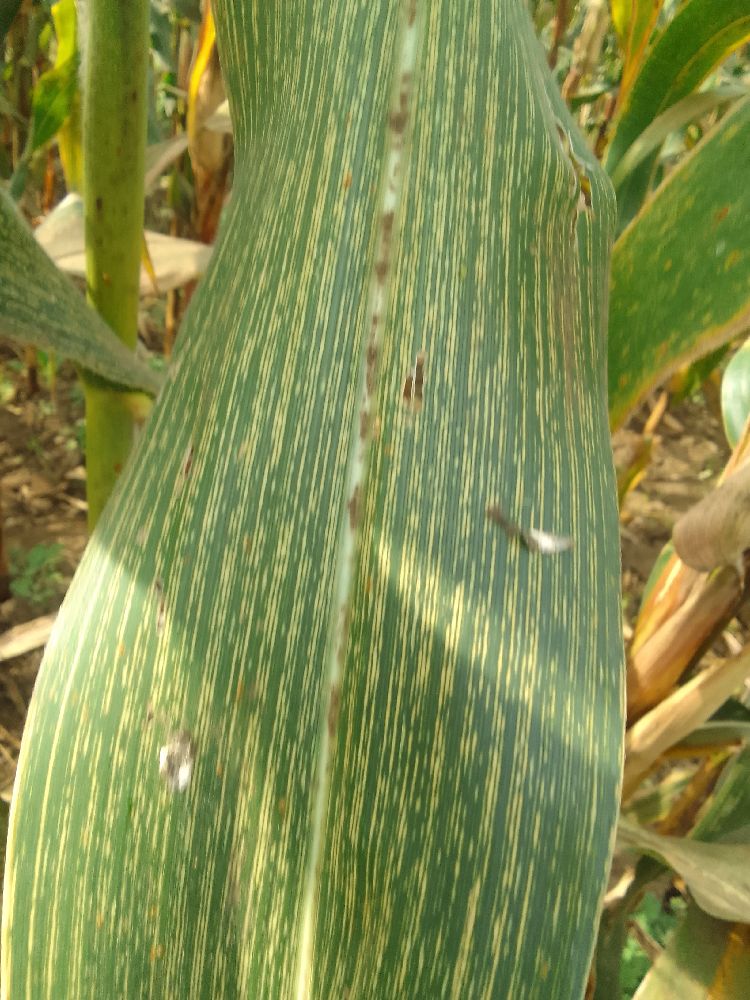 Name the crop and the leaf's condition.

maize, maize streak virus
